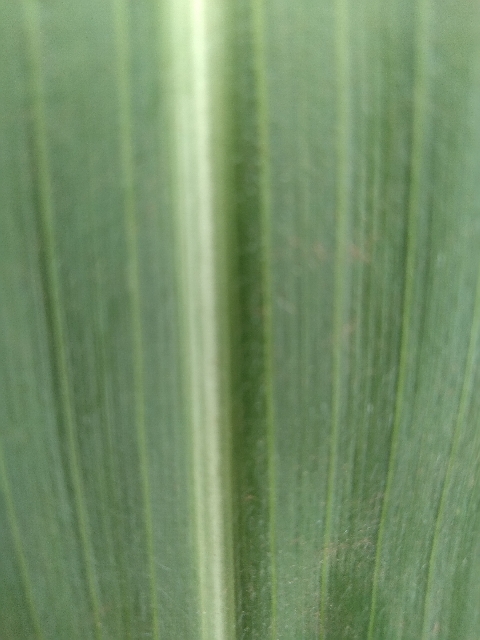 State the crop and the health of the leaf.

maize, healthy
